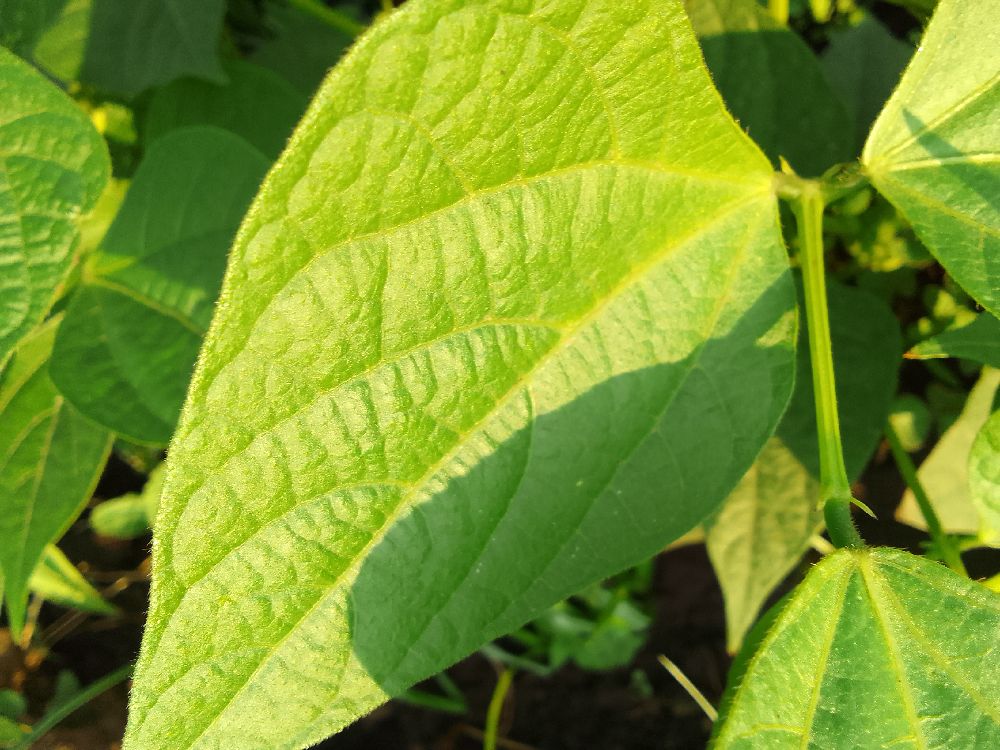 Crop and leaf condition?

common bean, healthy
